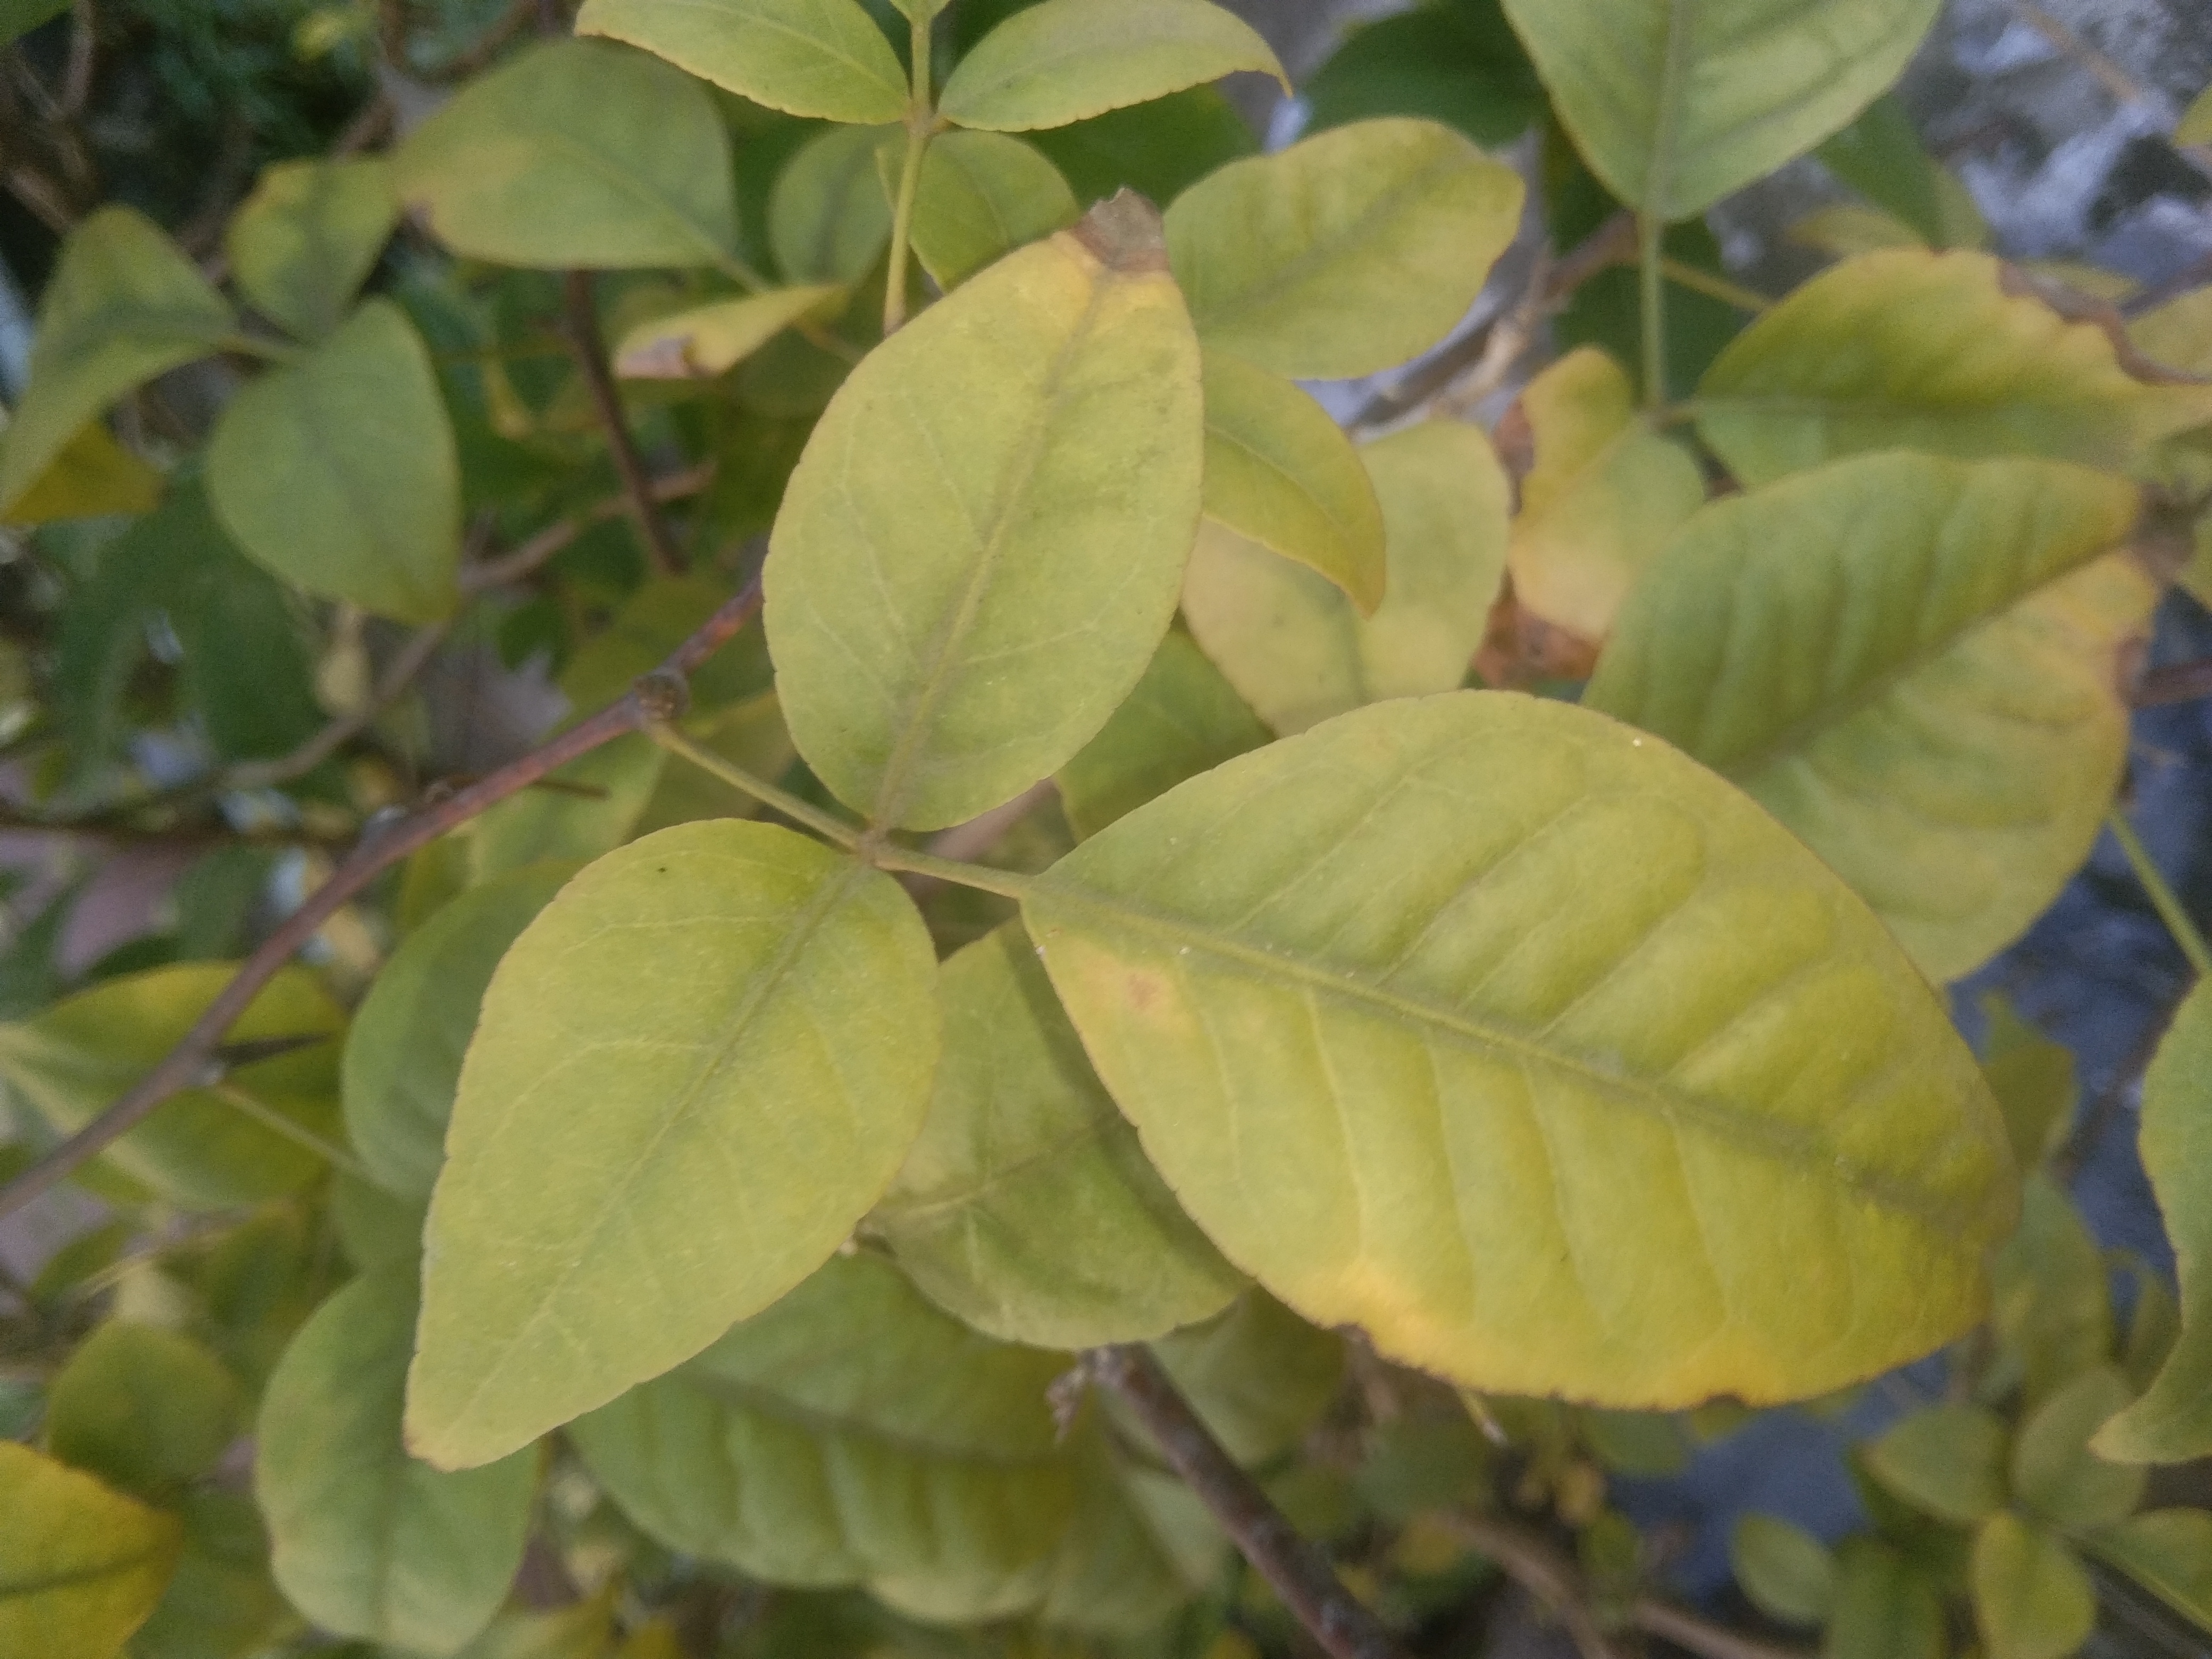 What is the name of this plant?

wood apple
